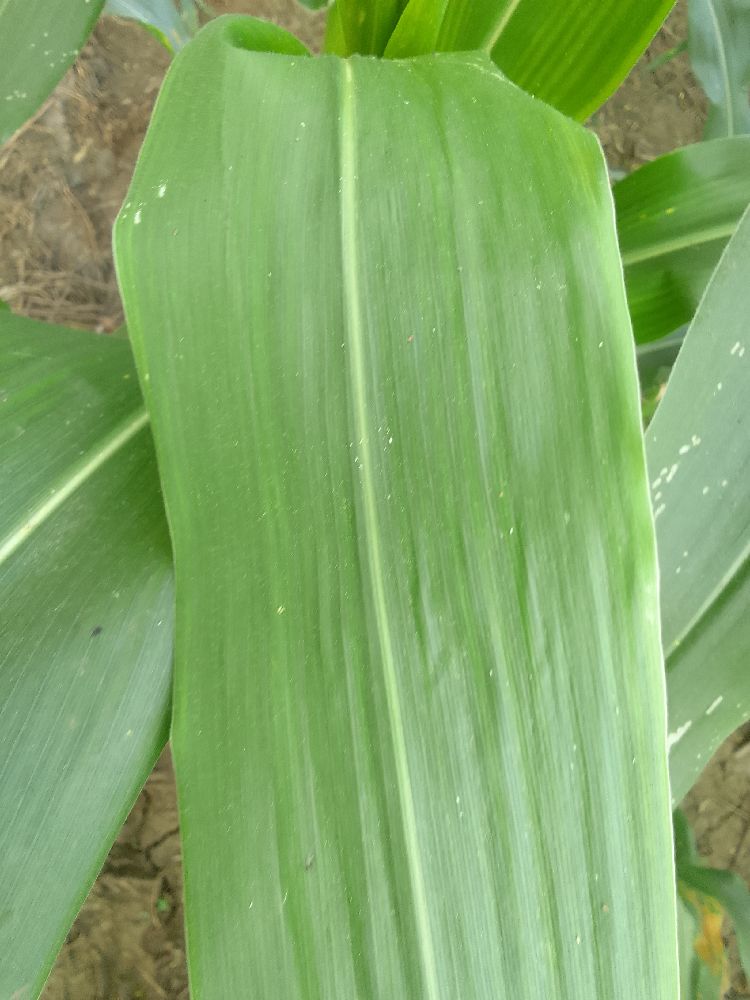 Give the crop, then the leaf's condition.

maize, healthy
